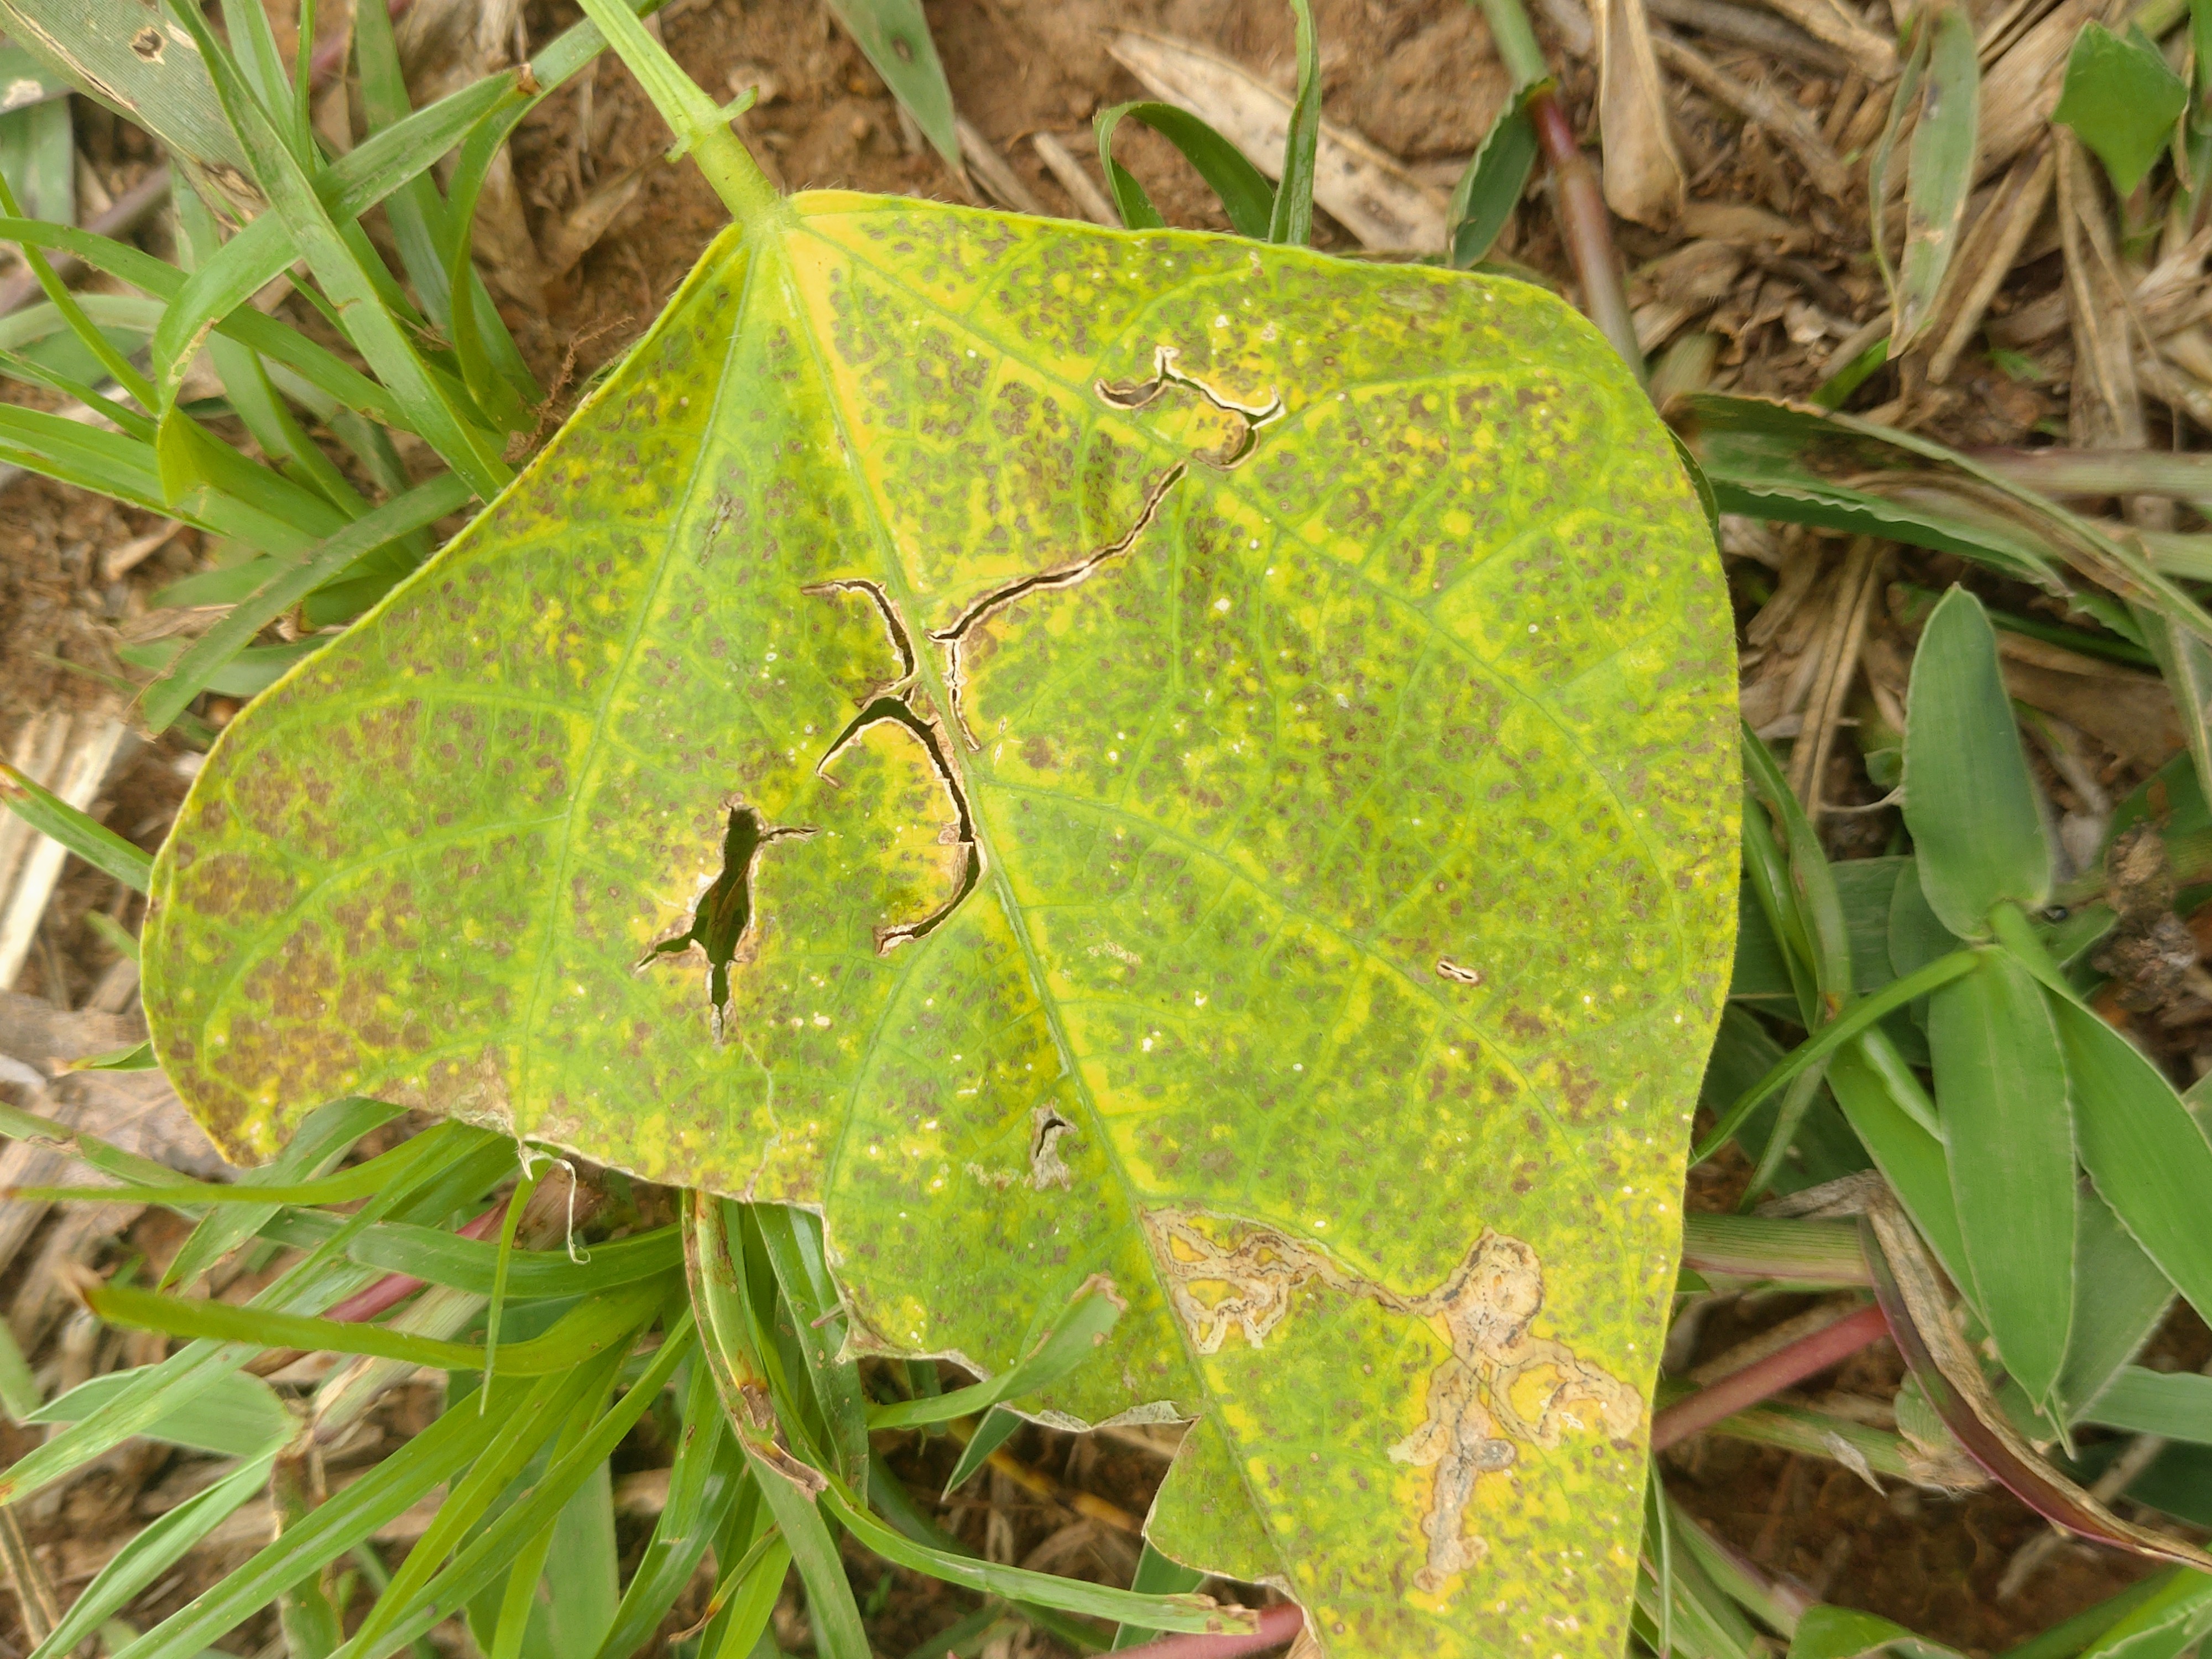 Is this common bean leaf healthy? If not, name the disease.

anthracnose
